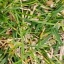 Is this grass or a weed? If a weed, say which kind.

grass
